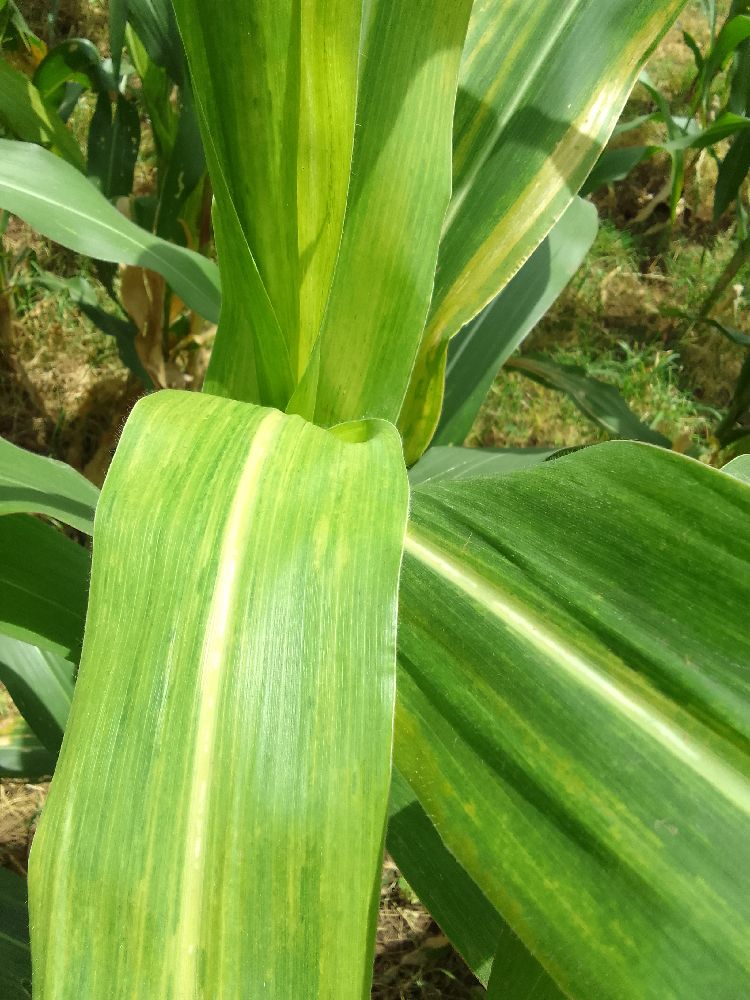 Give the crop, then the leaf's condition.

maize, maize lethal necrosis
